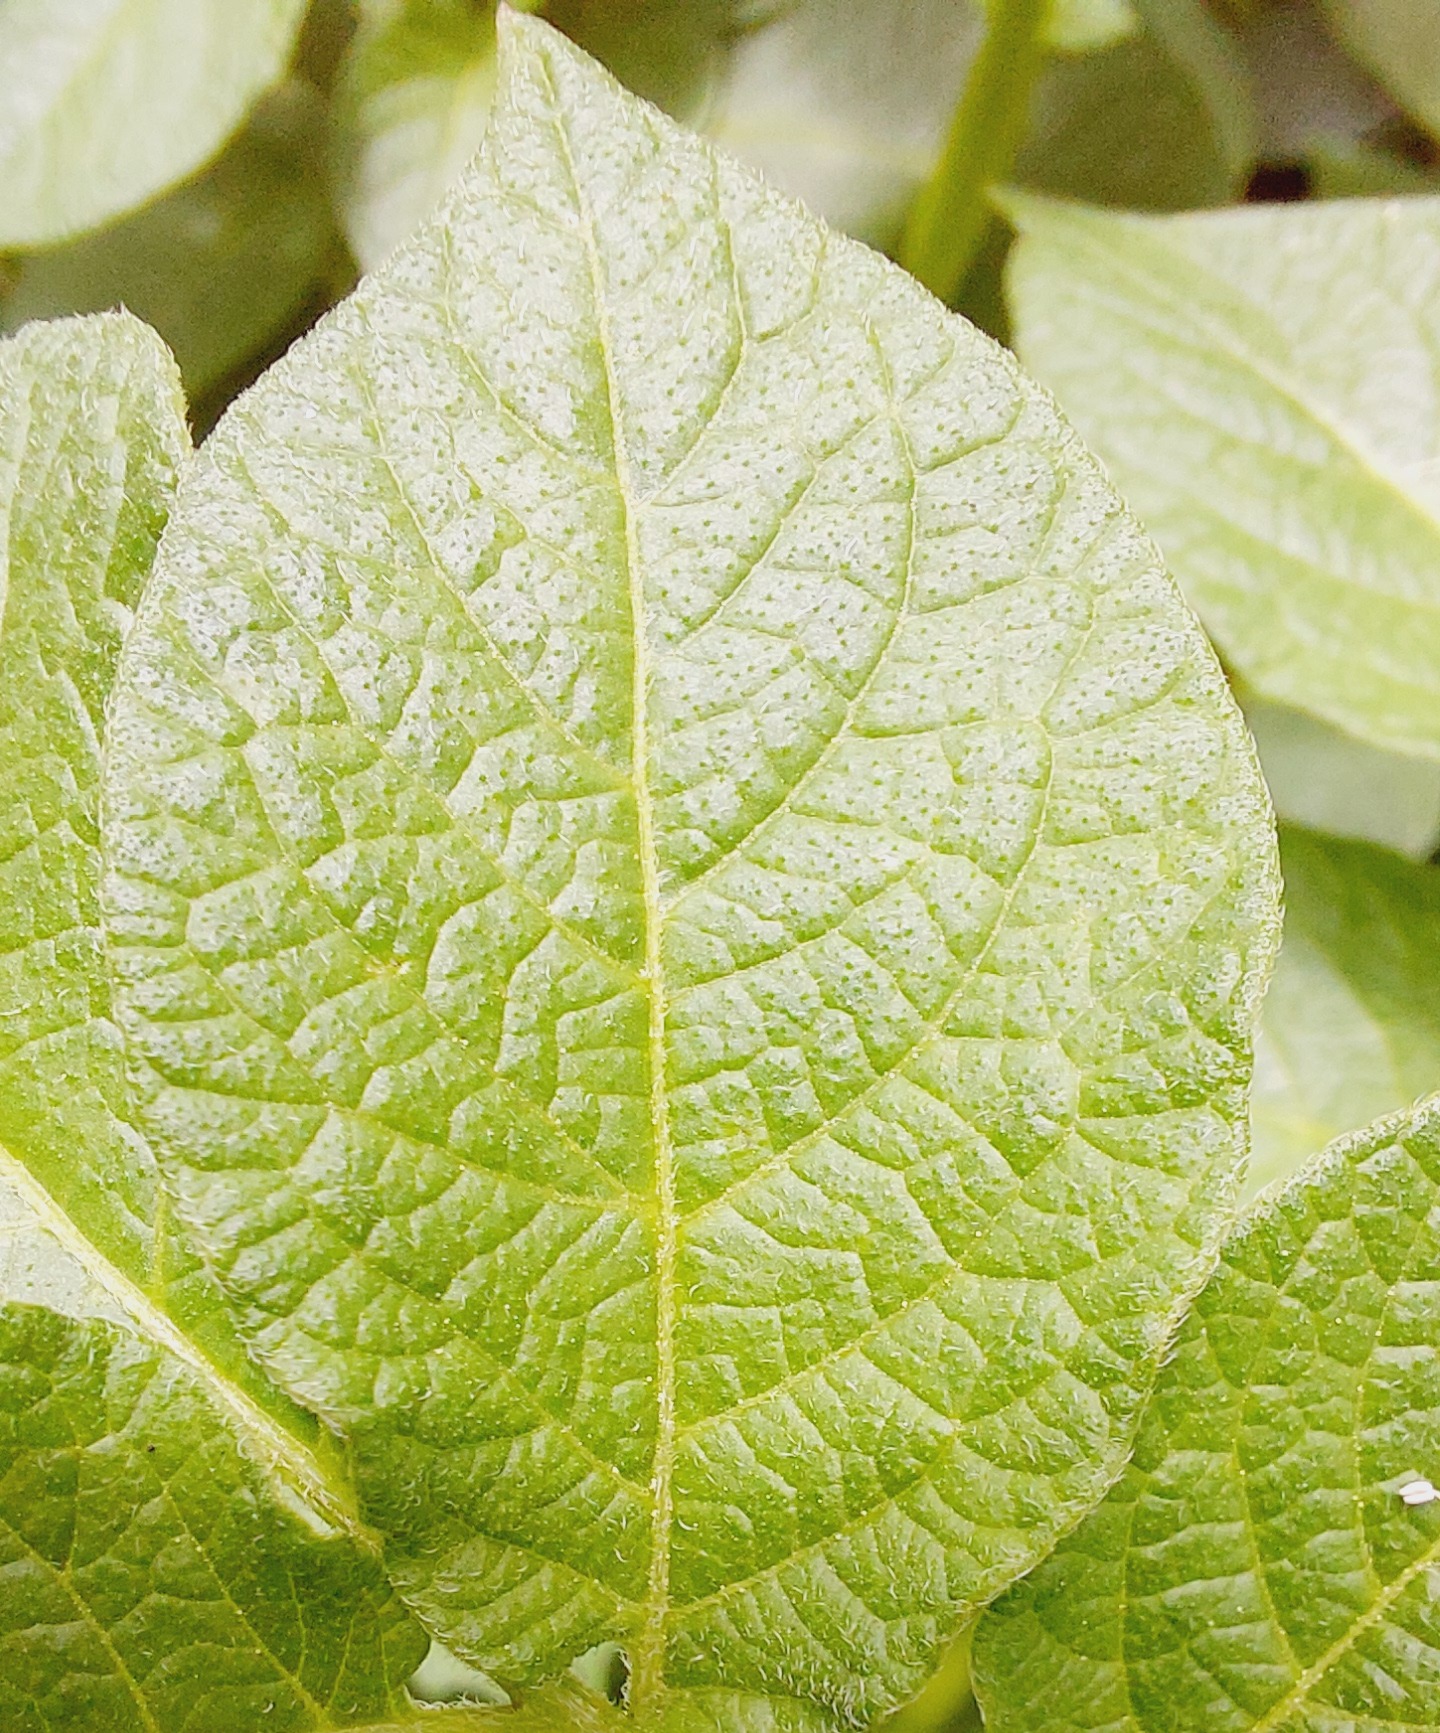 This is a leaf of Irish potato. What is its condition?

healthy
